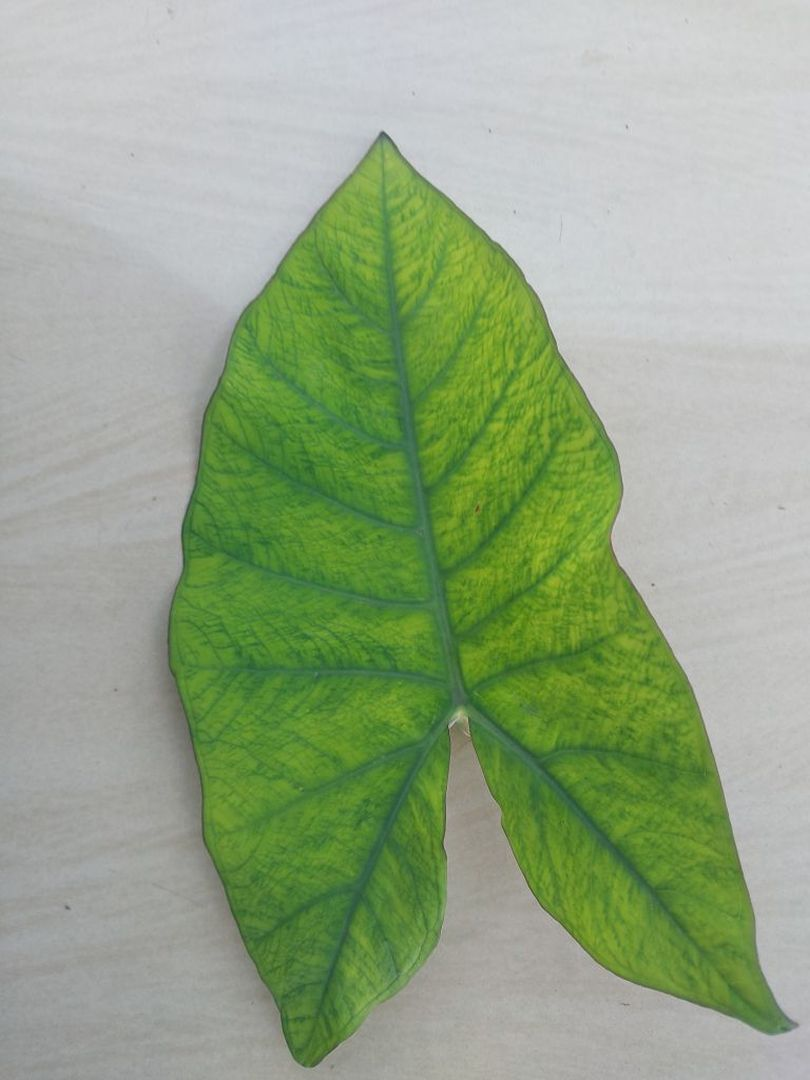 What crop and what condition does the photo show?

taro, mosaic
